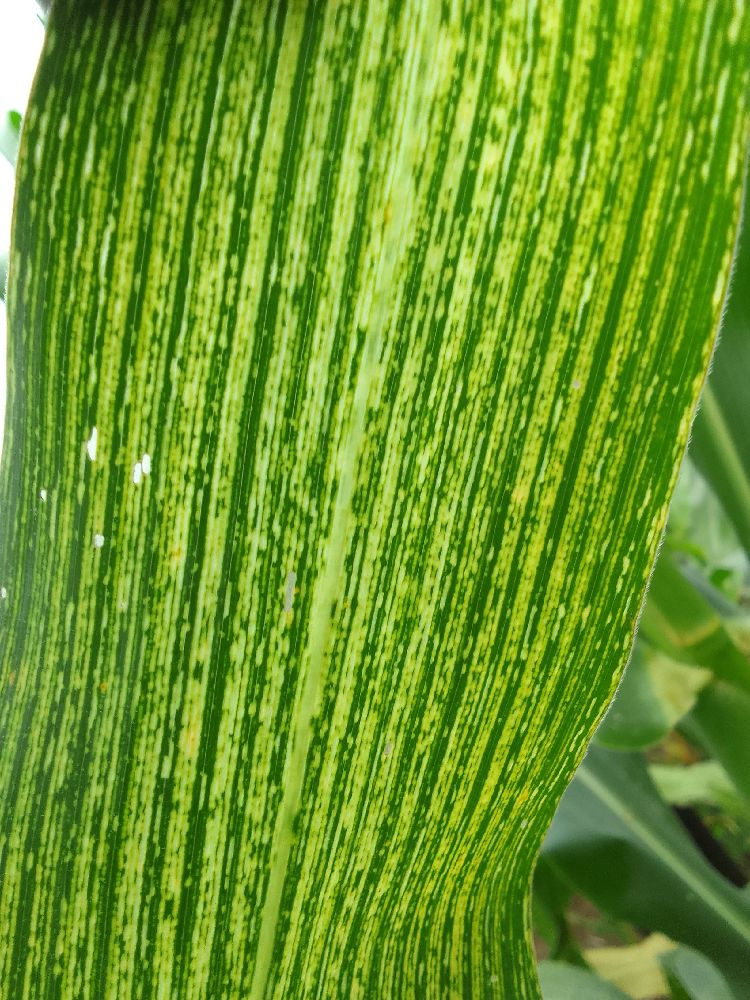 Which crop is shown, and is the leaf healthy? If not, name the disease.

maize, maize streak virus
